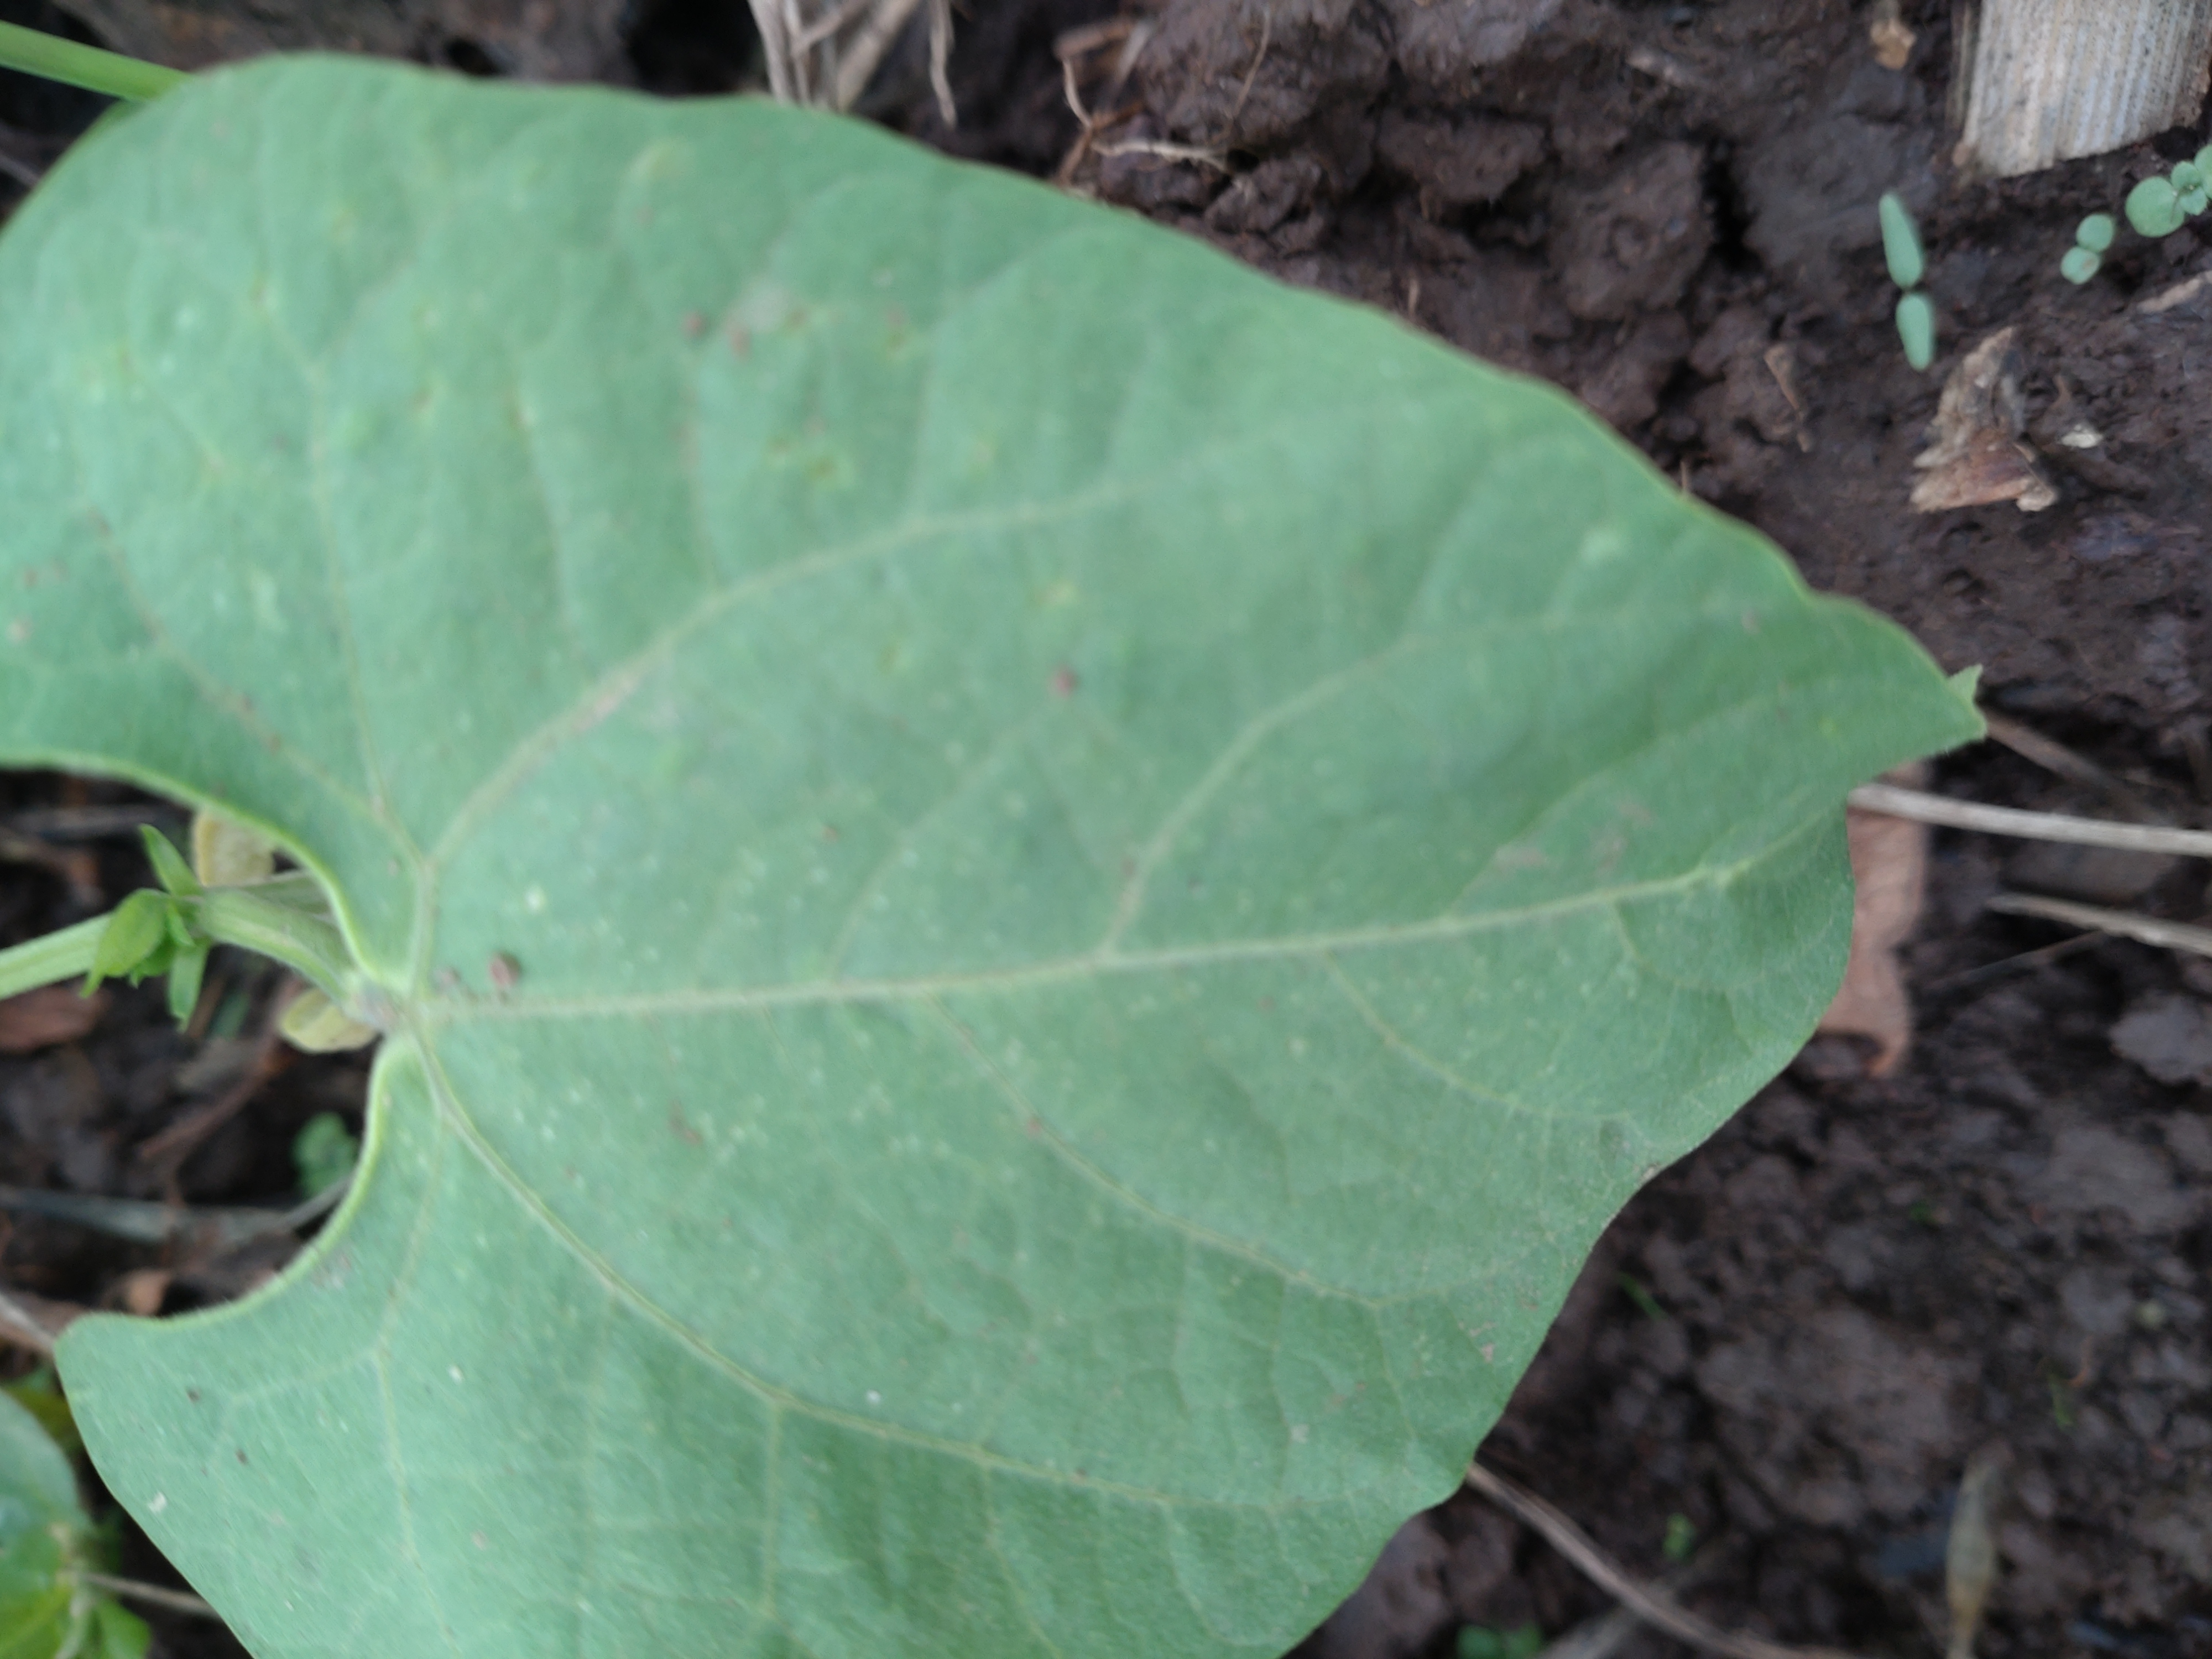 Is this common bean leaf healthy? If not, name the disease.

healthy
